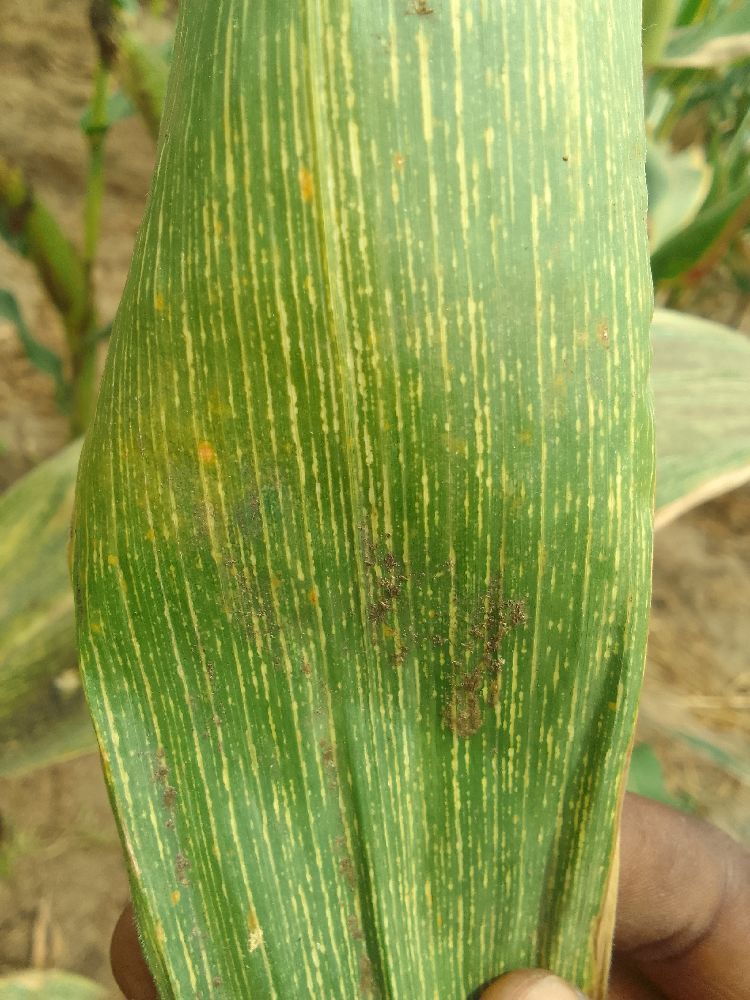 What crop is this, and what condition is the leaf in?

maize, maize streak virus
